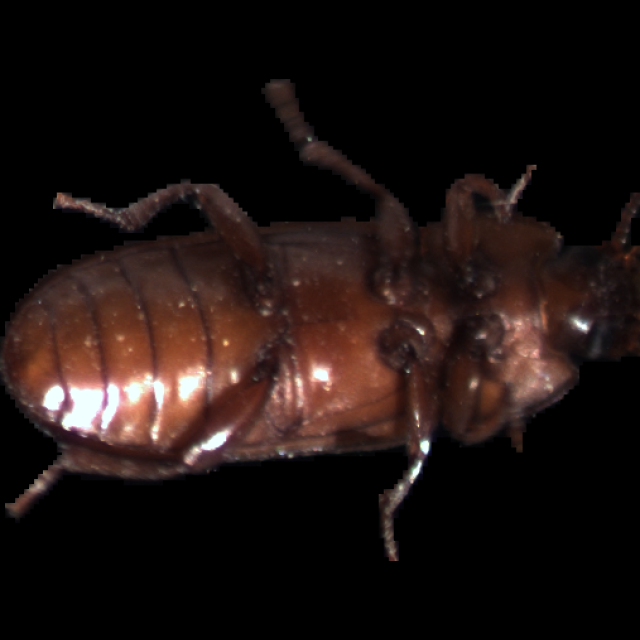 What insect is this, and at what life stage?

mealworm beetle
